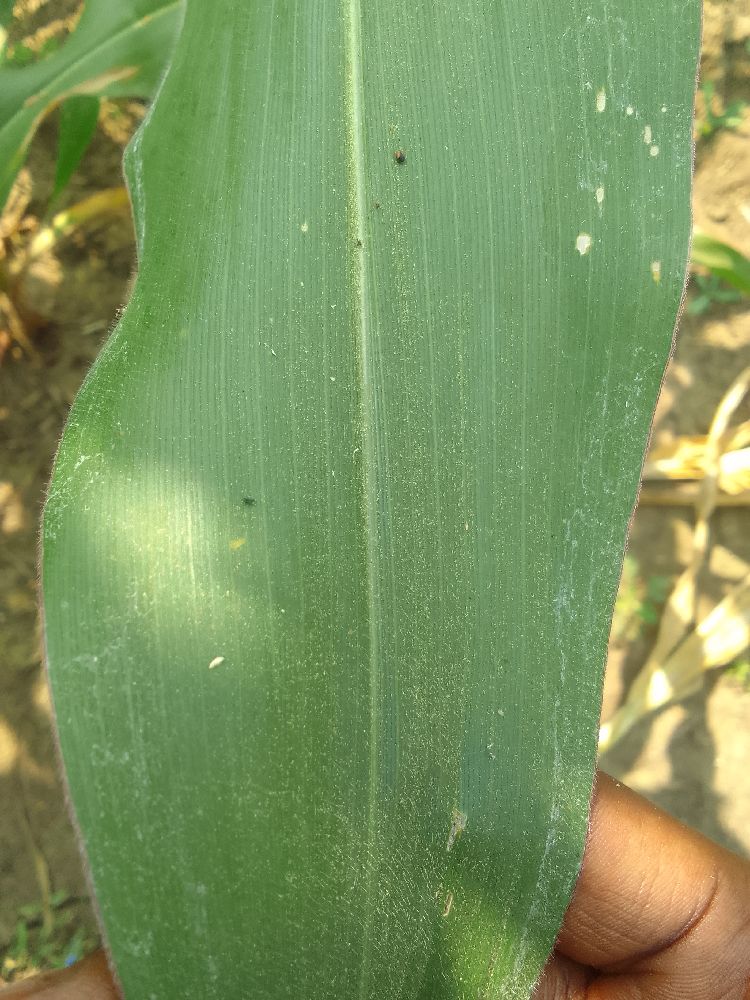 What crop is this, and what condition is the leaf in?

maize, healthy
